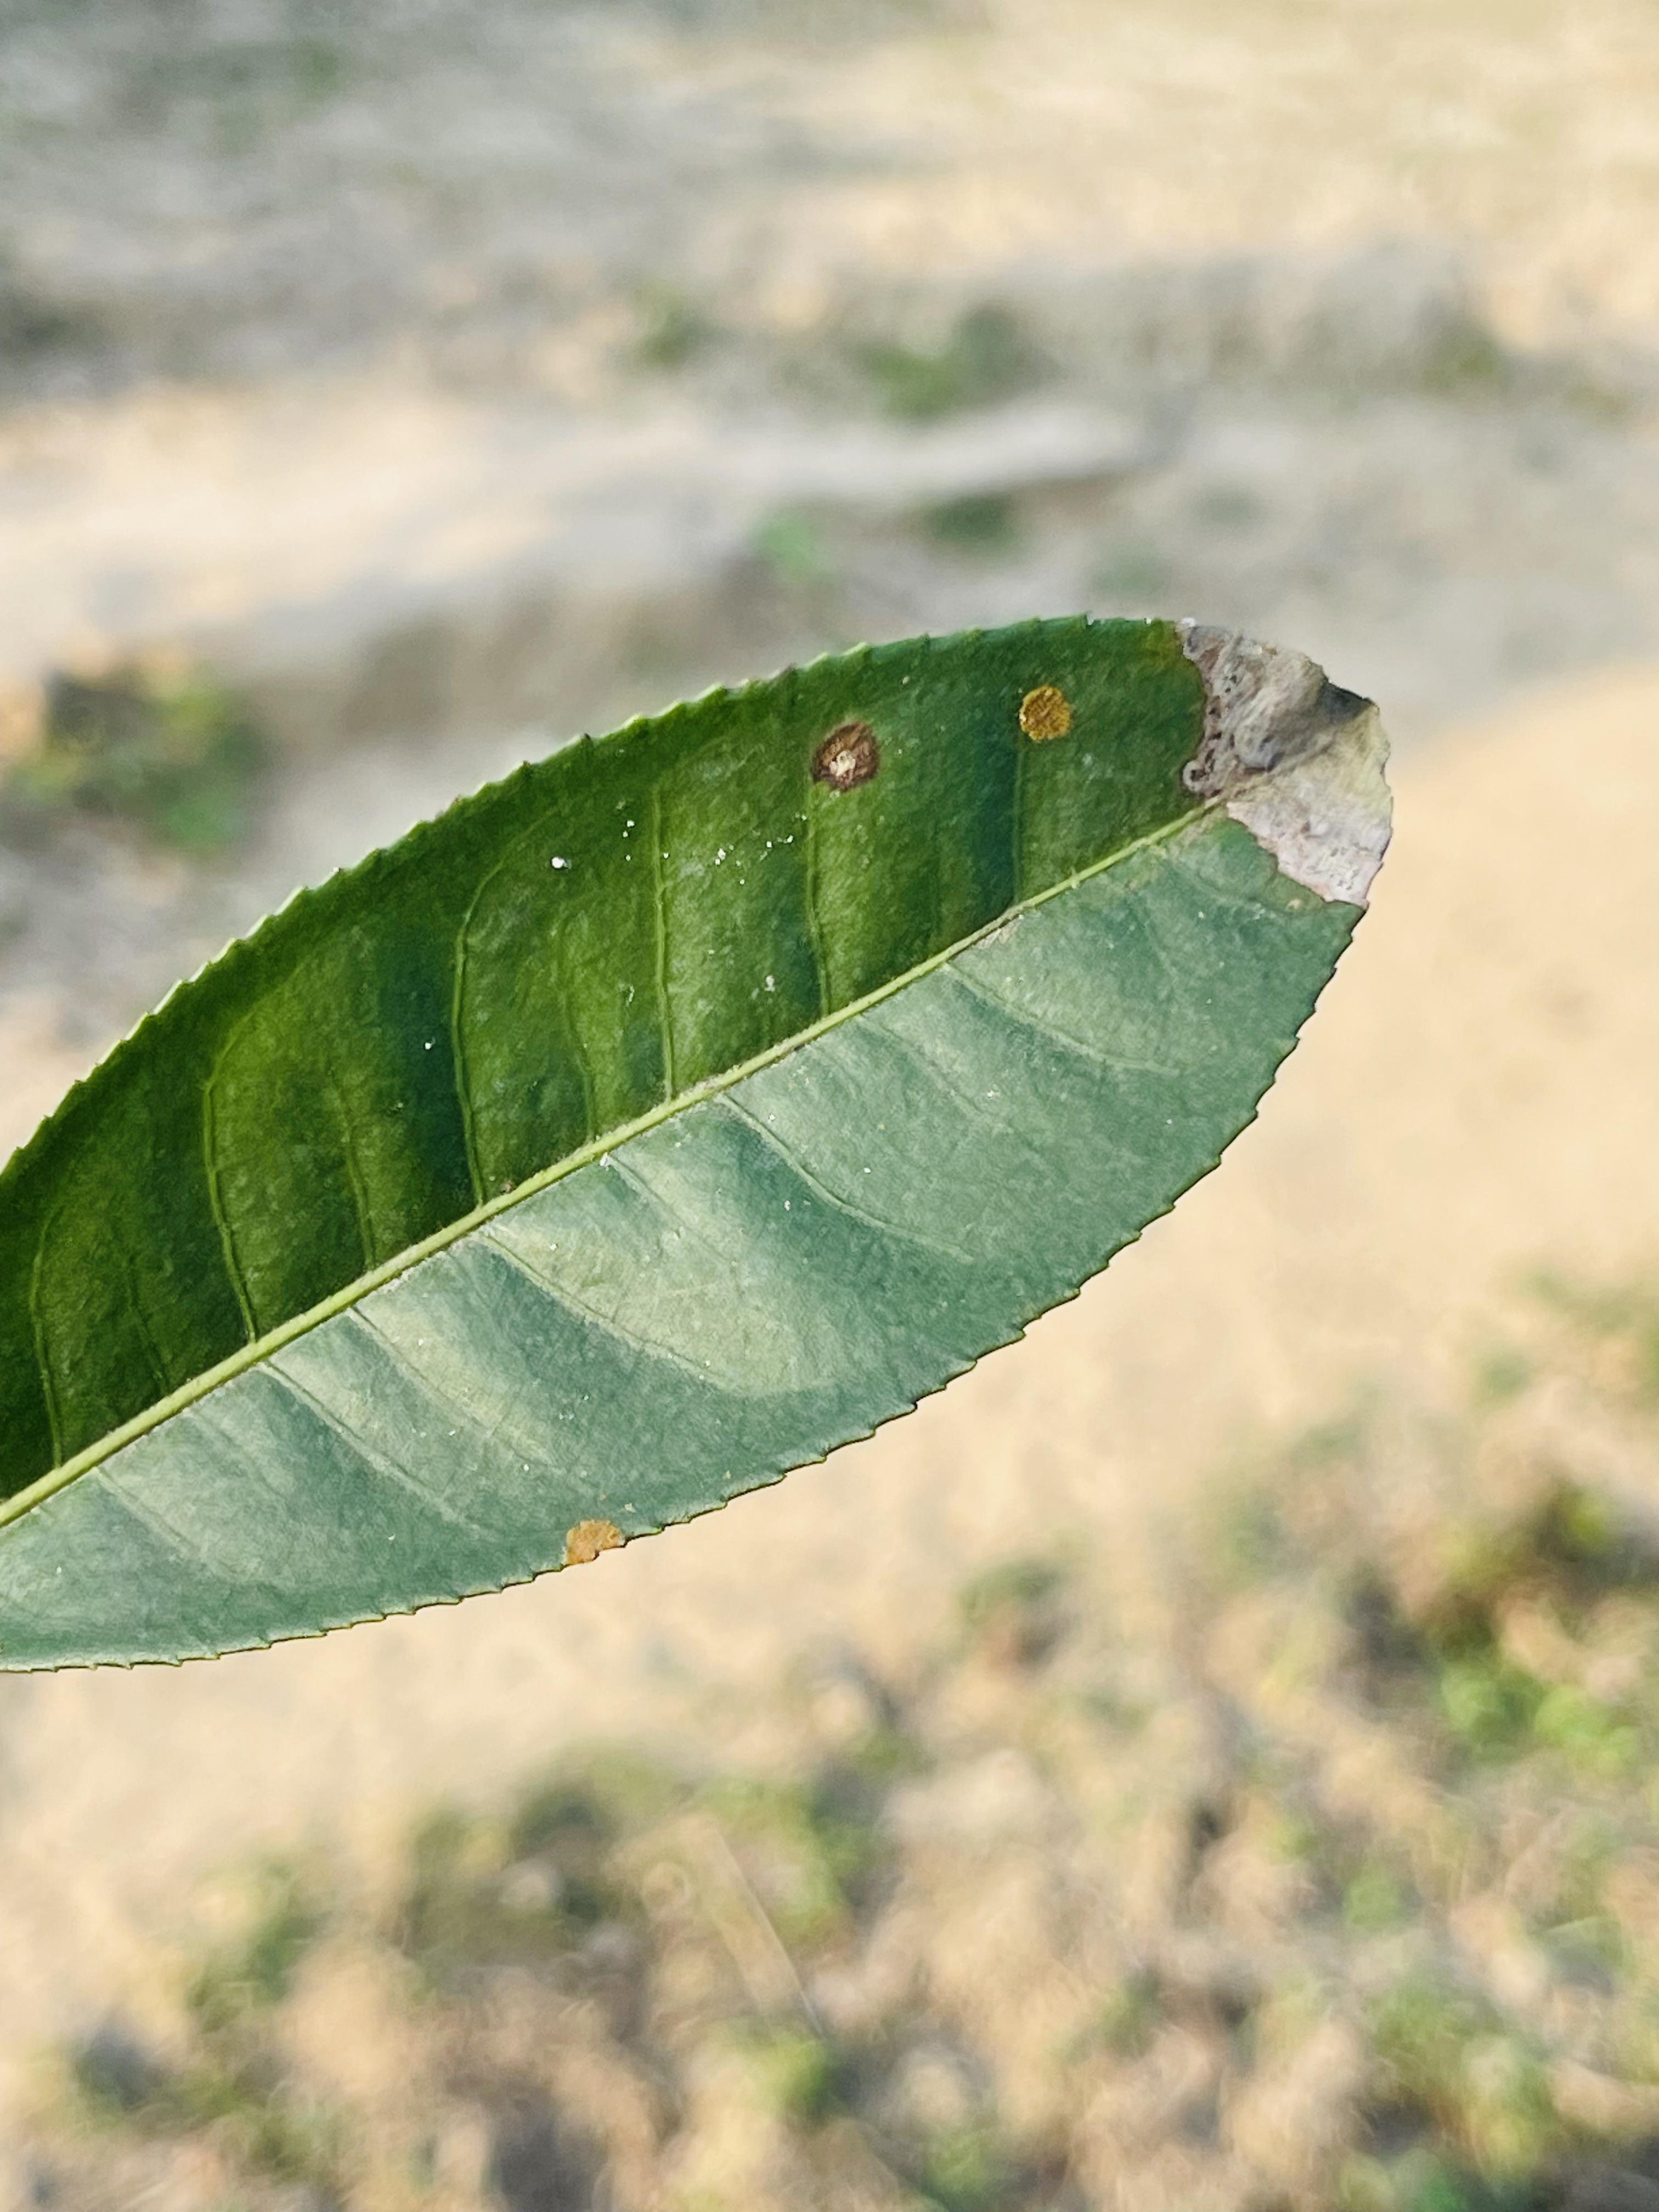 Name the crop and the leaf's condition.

tea, blight
